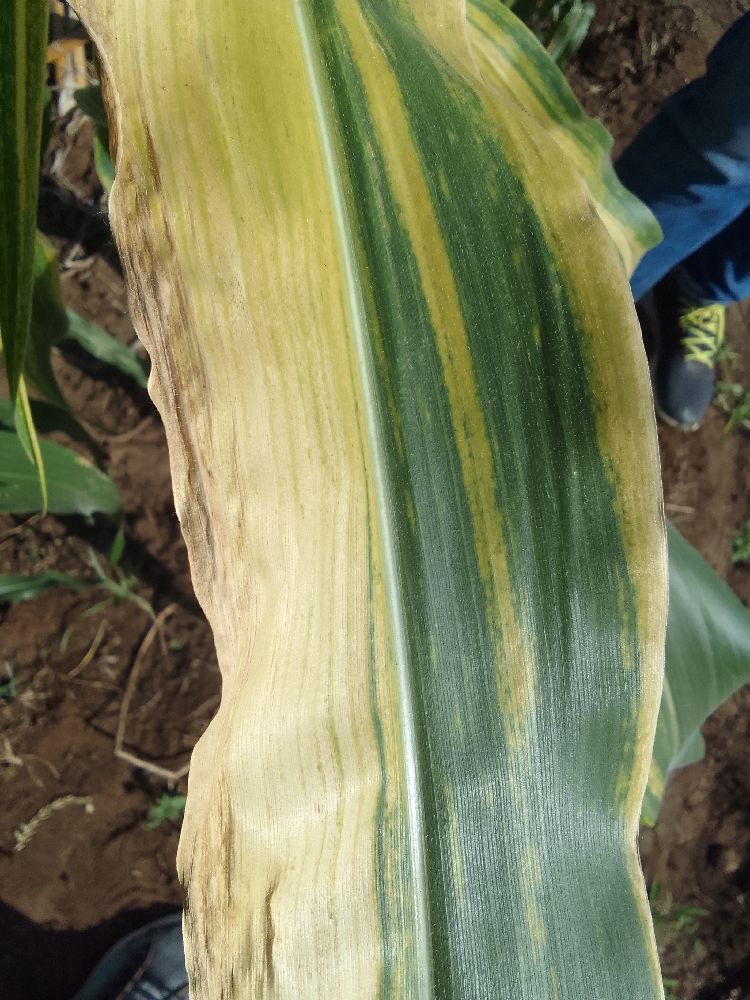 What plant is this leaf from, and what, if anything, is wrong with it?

maize, maize lethal necrosis
